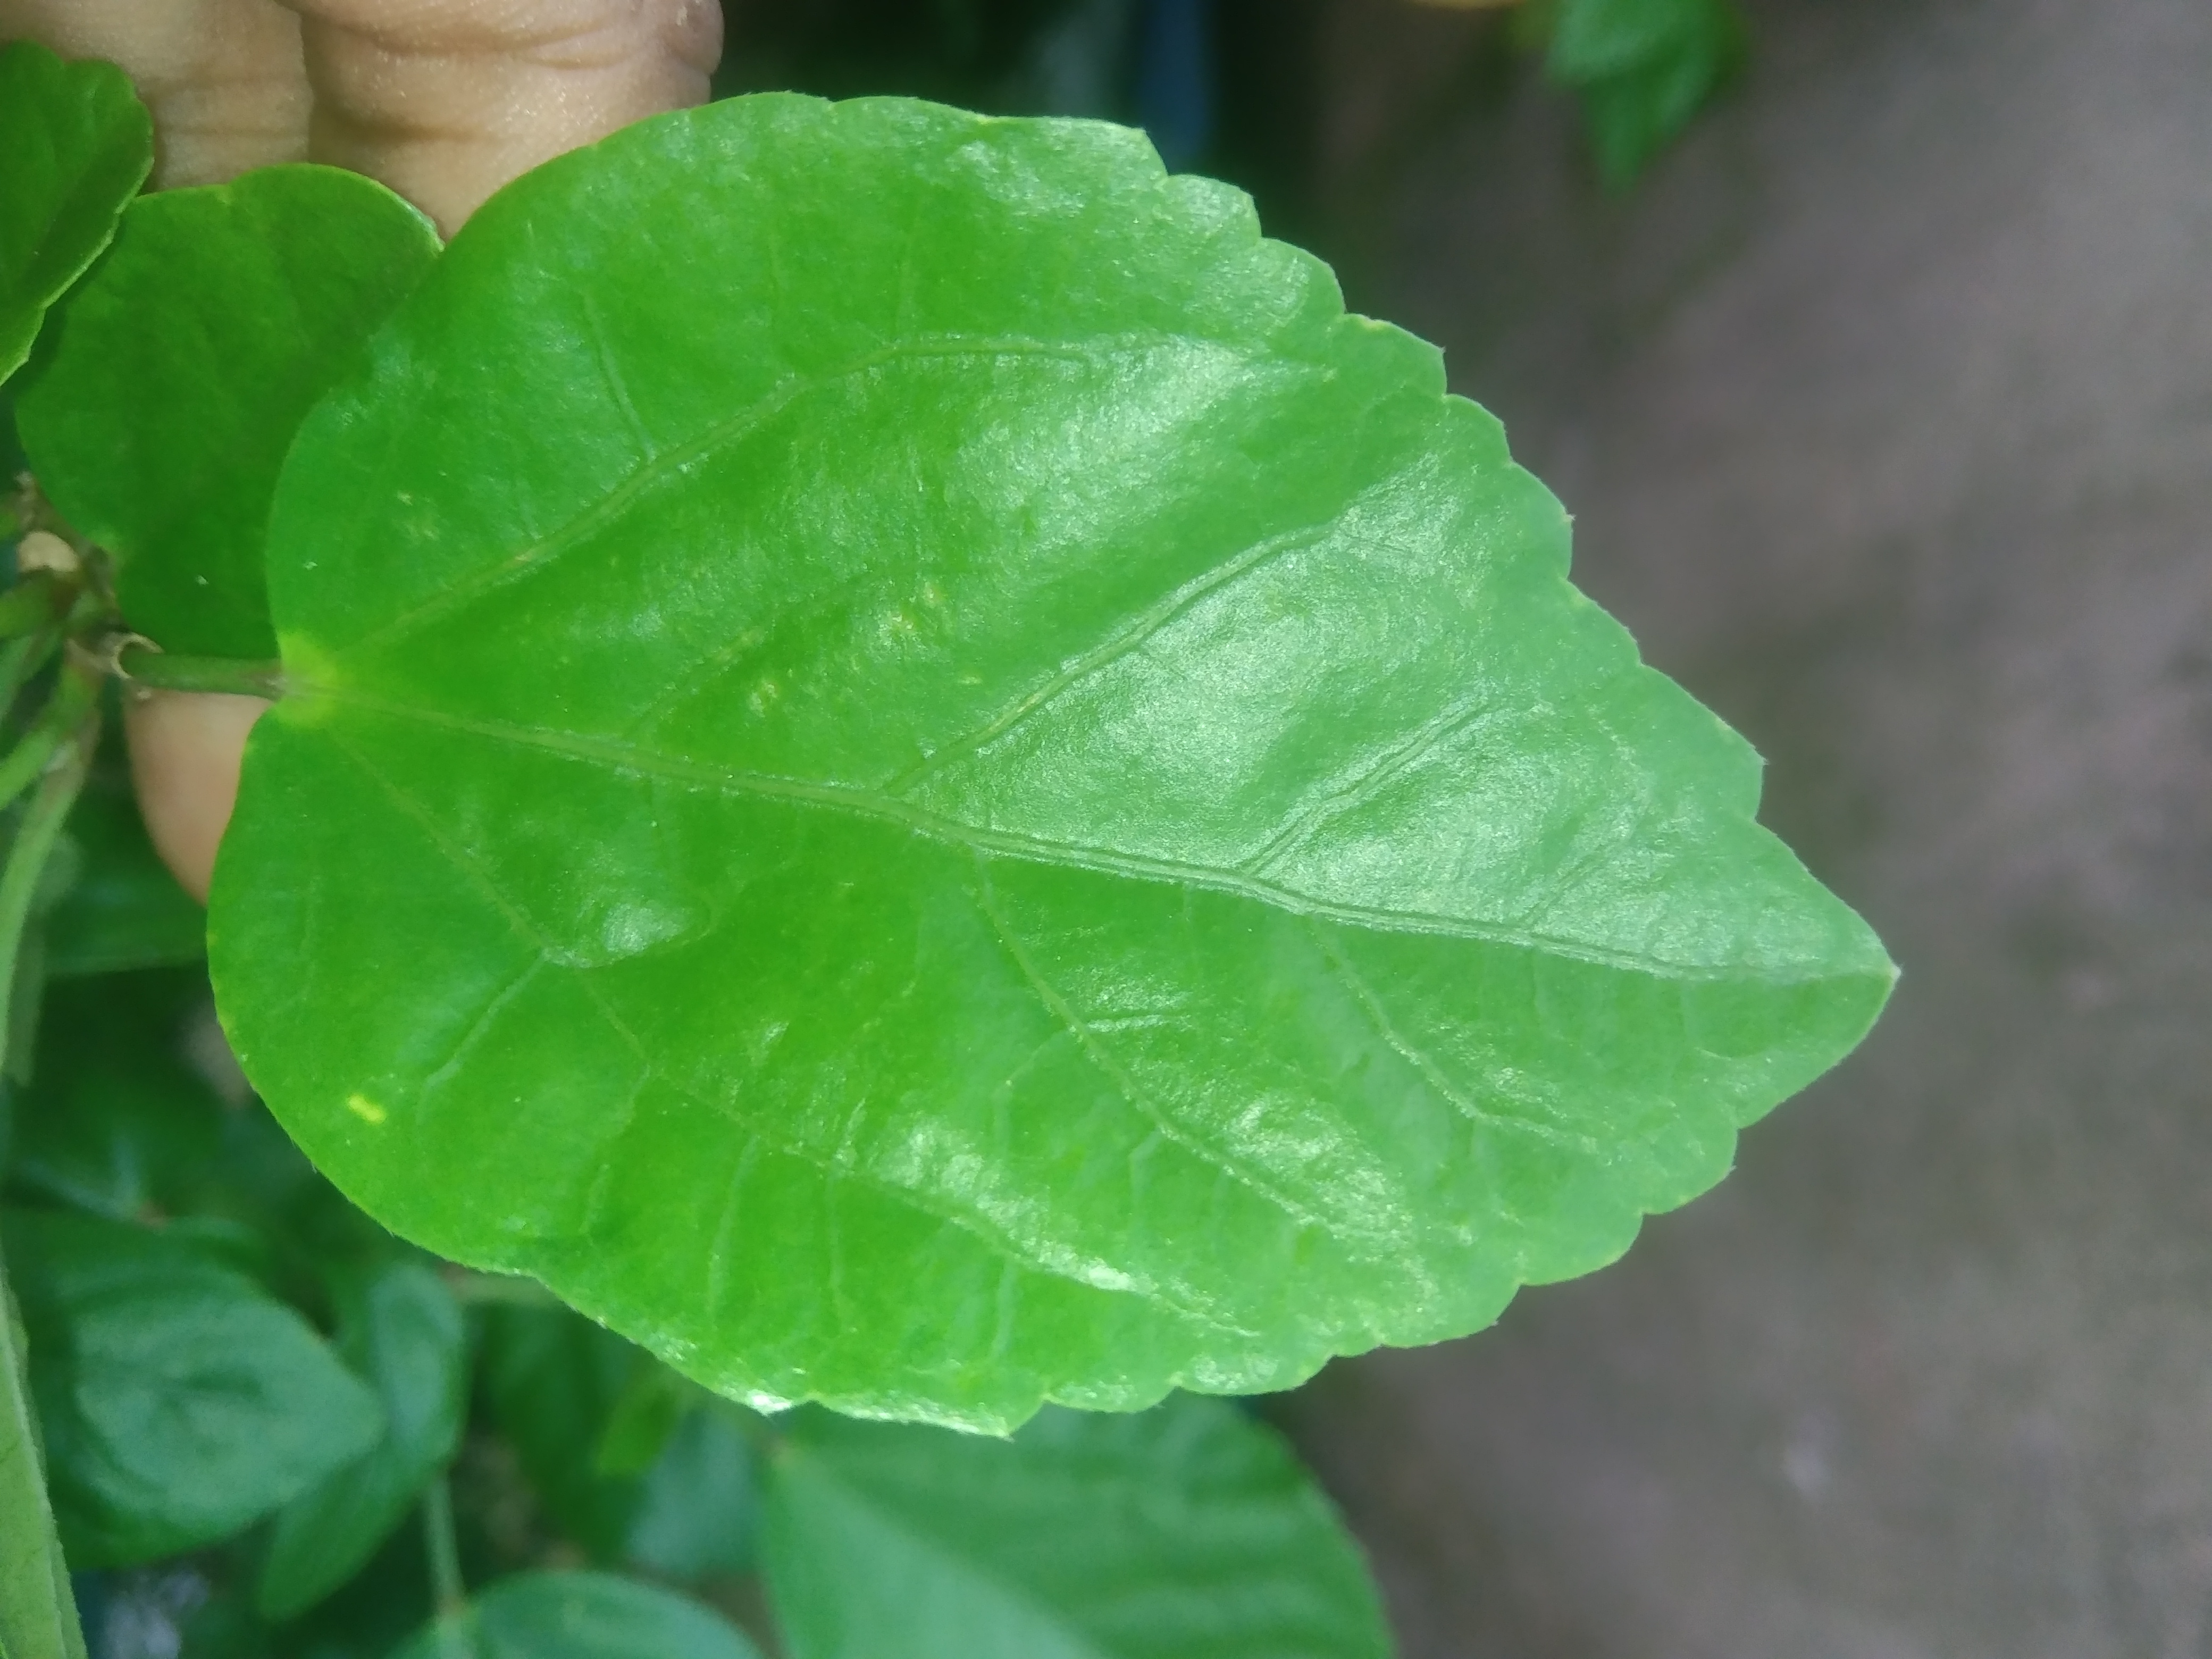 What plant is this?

hibiscus
